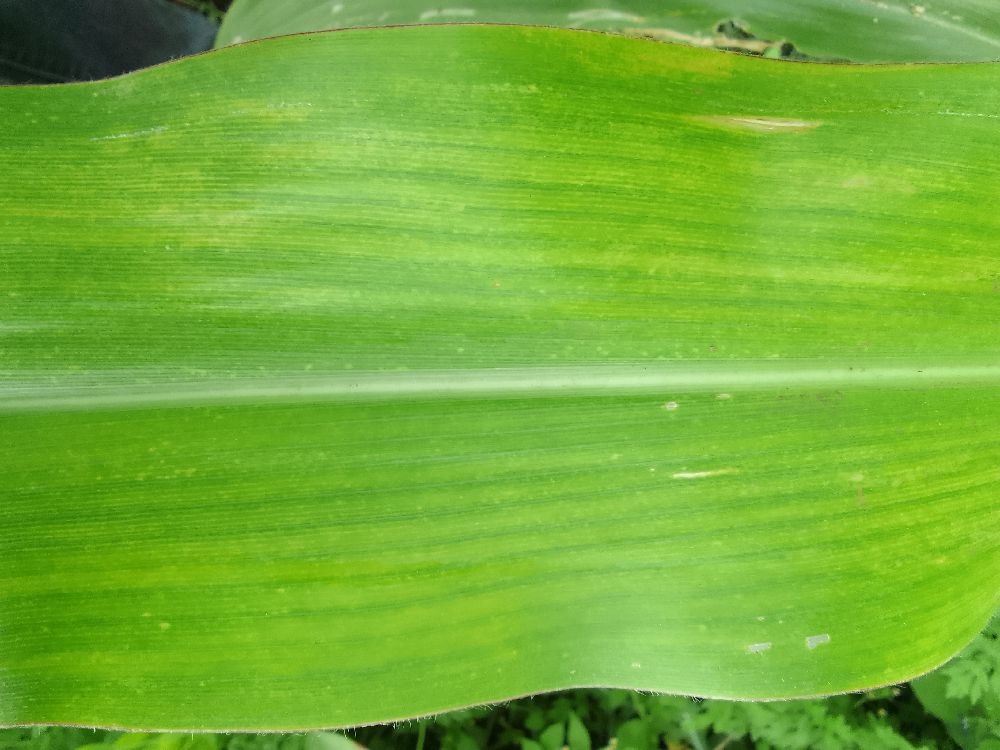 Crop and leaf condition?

maize, maize lethal necrosis
